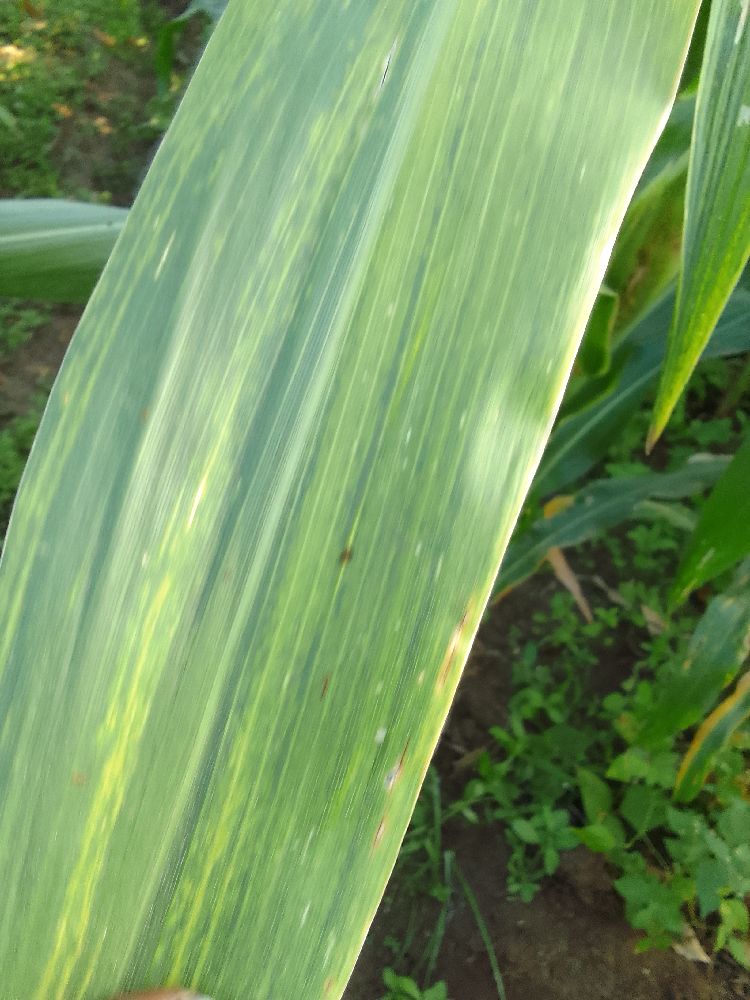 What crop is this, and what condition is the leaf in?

maize, maize lethal necrosis
